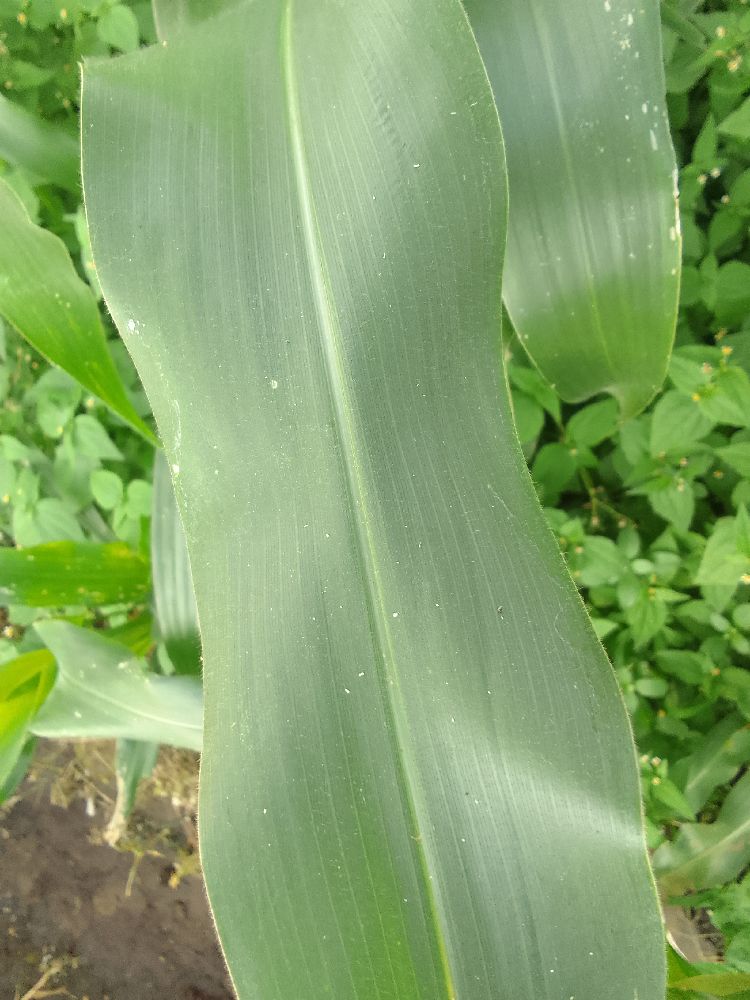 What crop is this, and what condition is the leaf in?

maize, healthy
